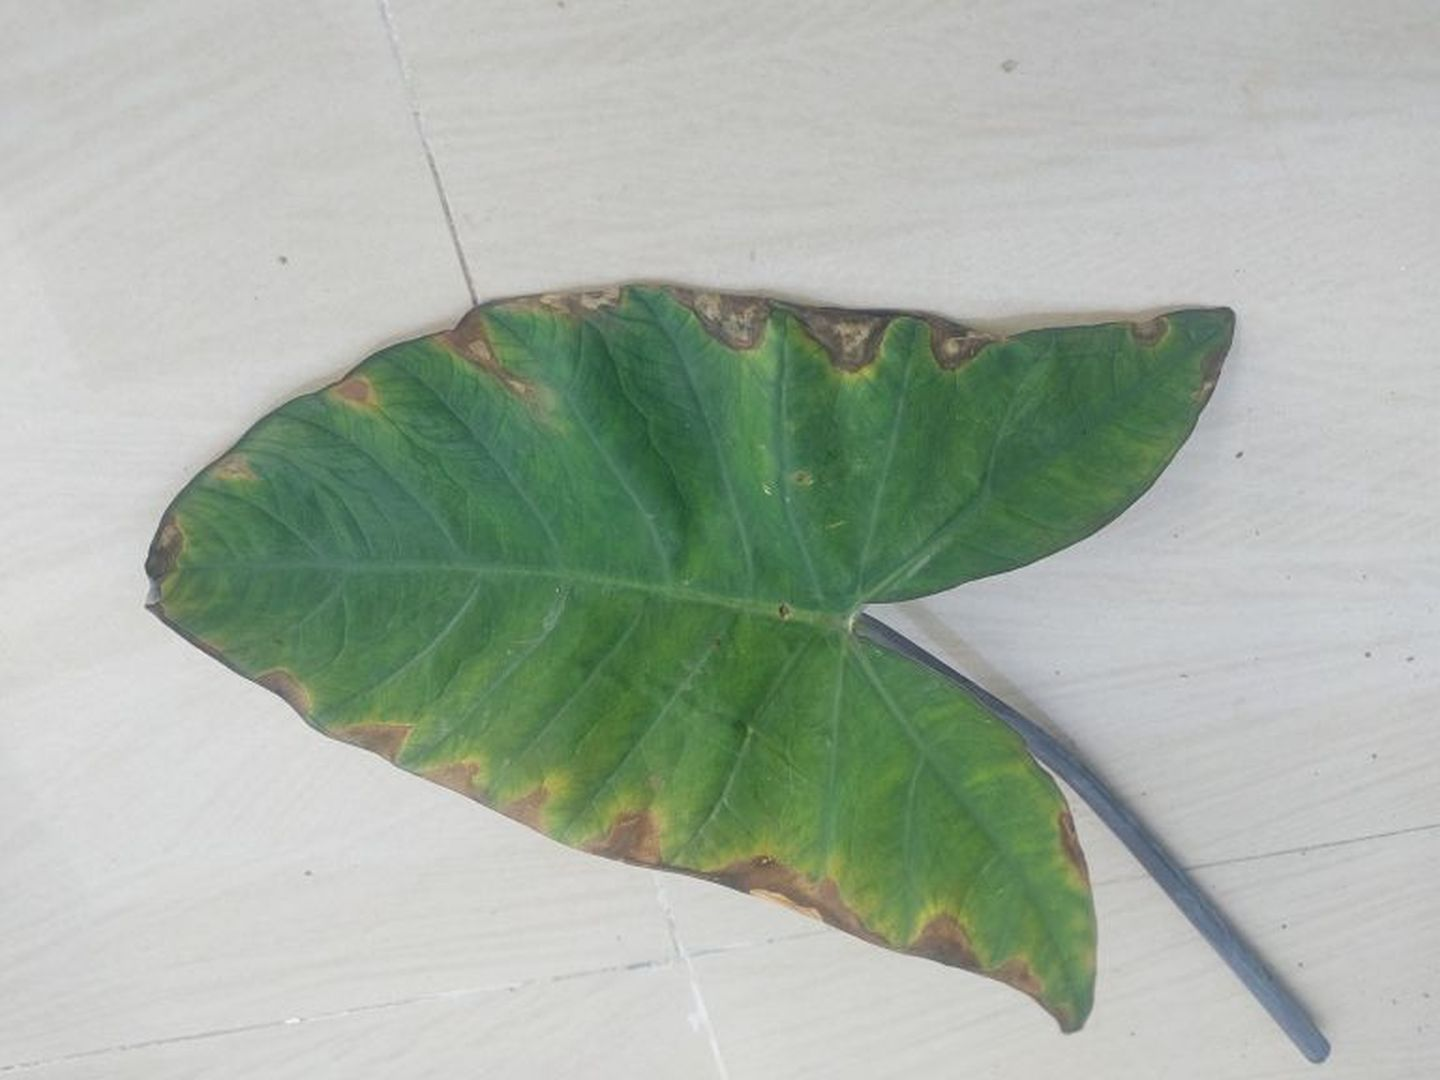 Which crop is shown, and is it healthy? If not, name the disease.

taro, leaf blight
